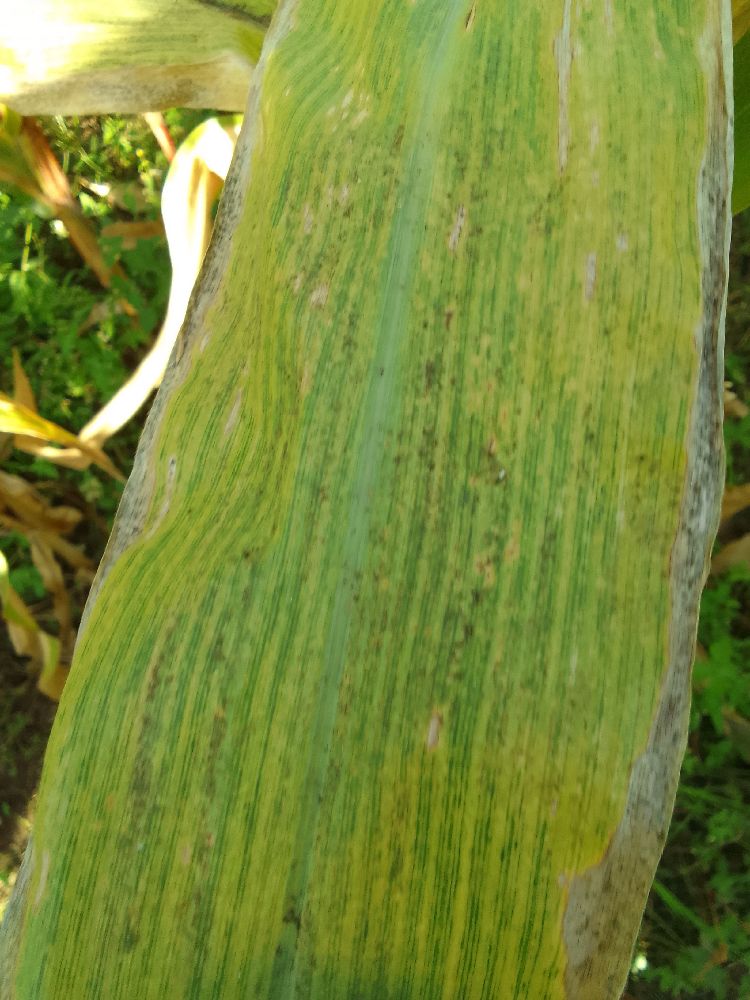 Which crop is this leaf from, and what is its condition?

maize, maize lethal necrosis
